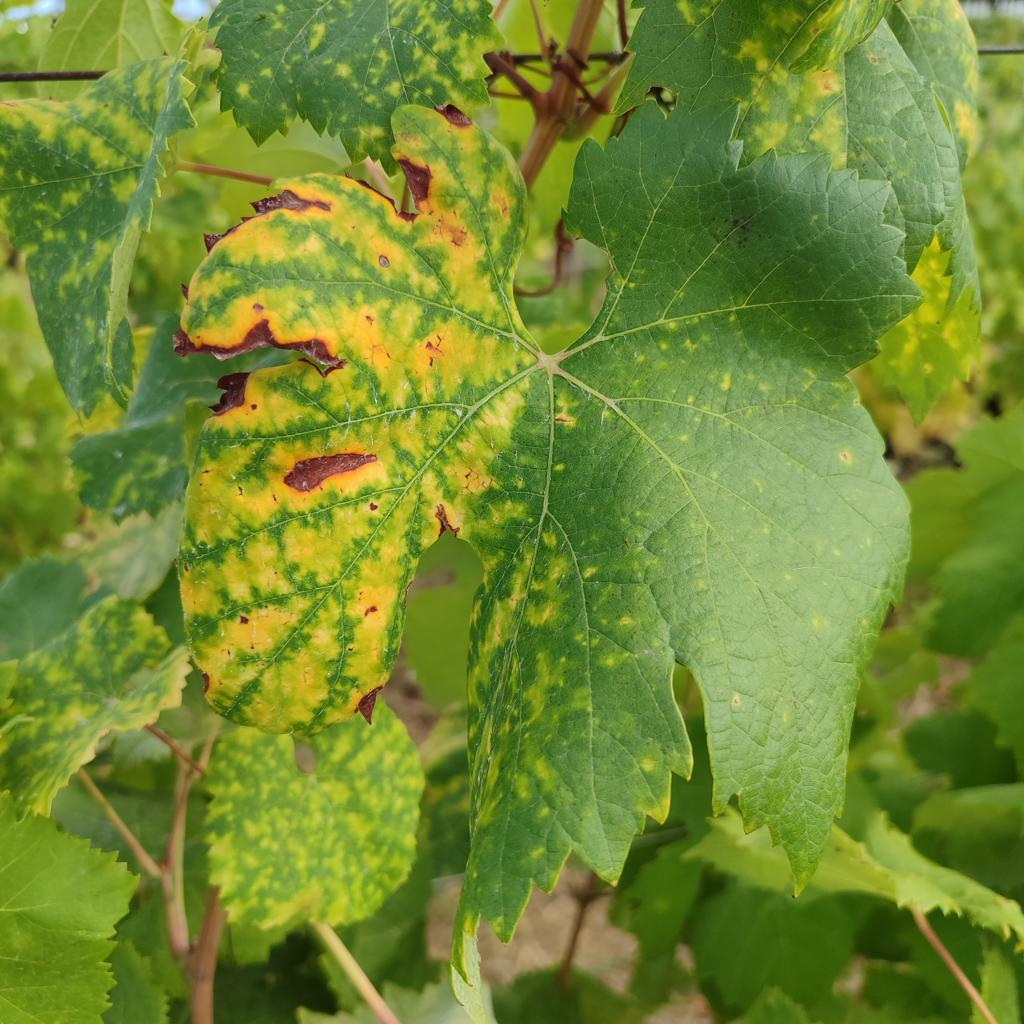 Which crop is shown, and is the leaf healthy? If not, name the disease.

grapevine, esca complex
